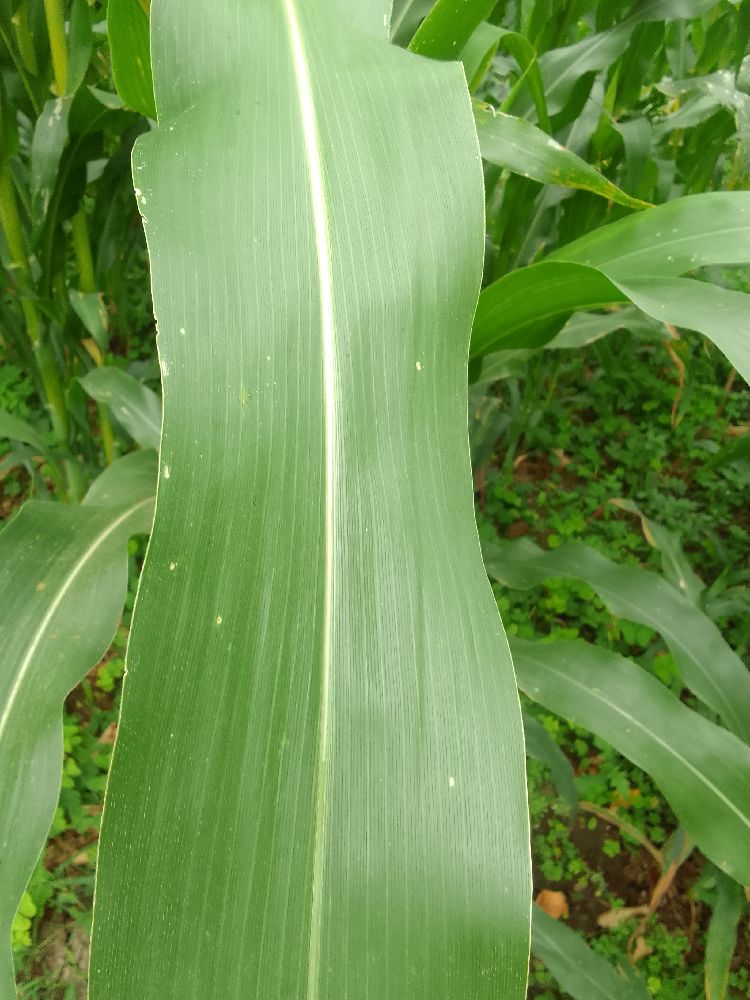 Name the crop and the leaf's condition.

maize, healthy
